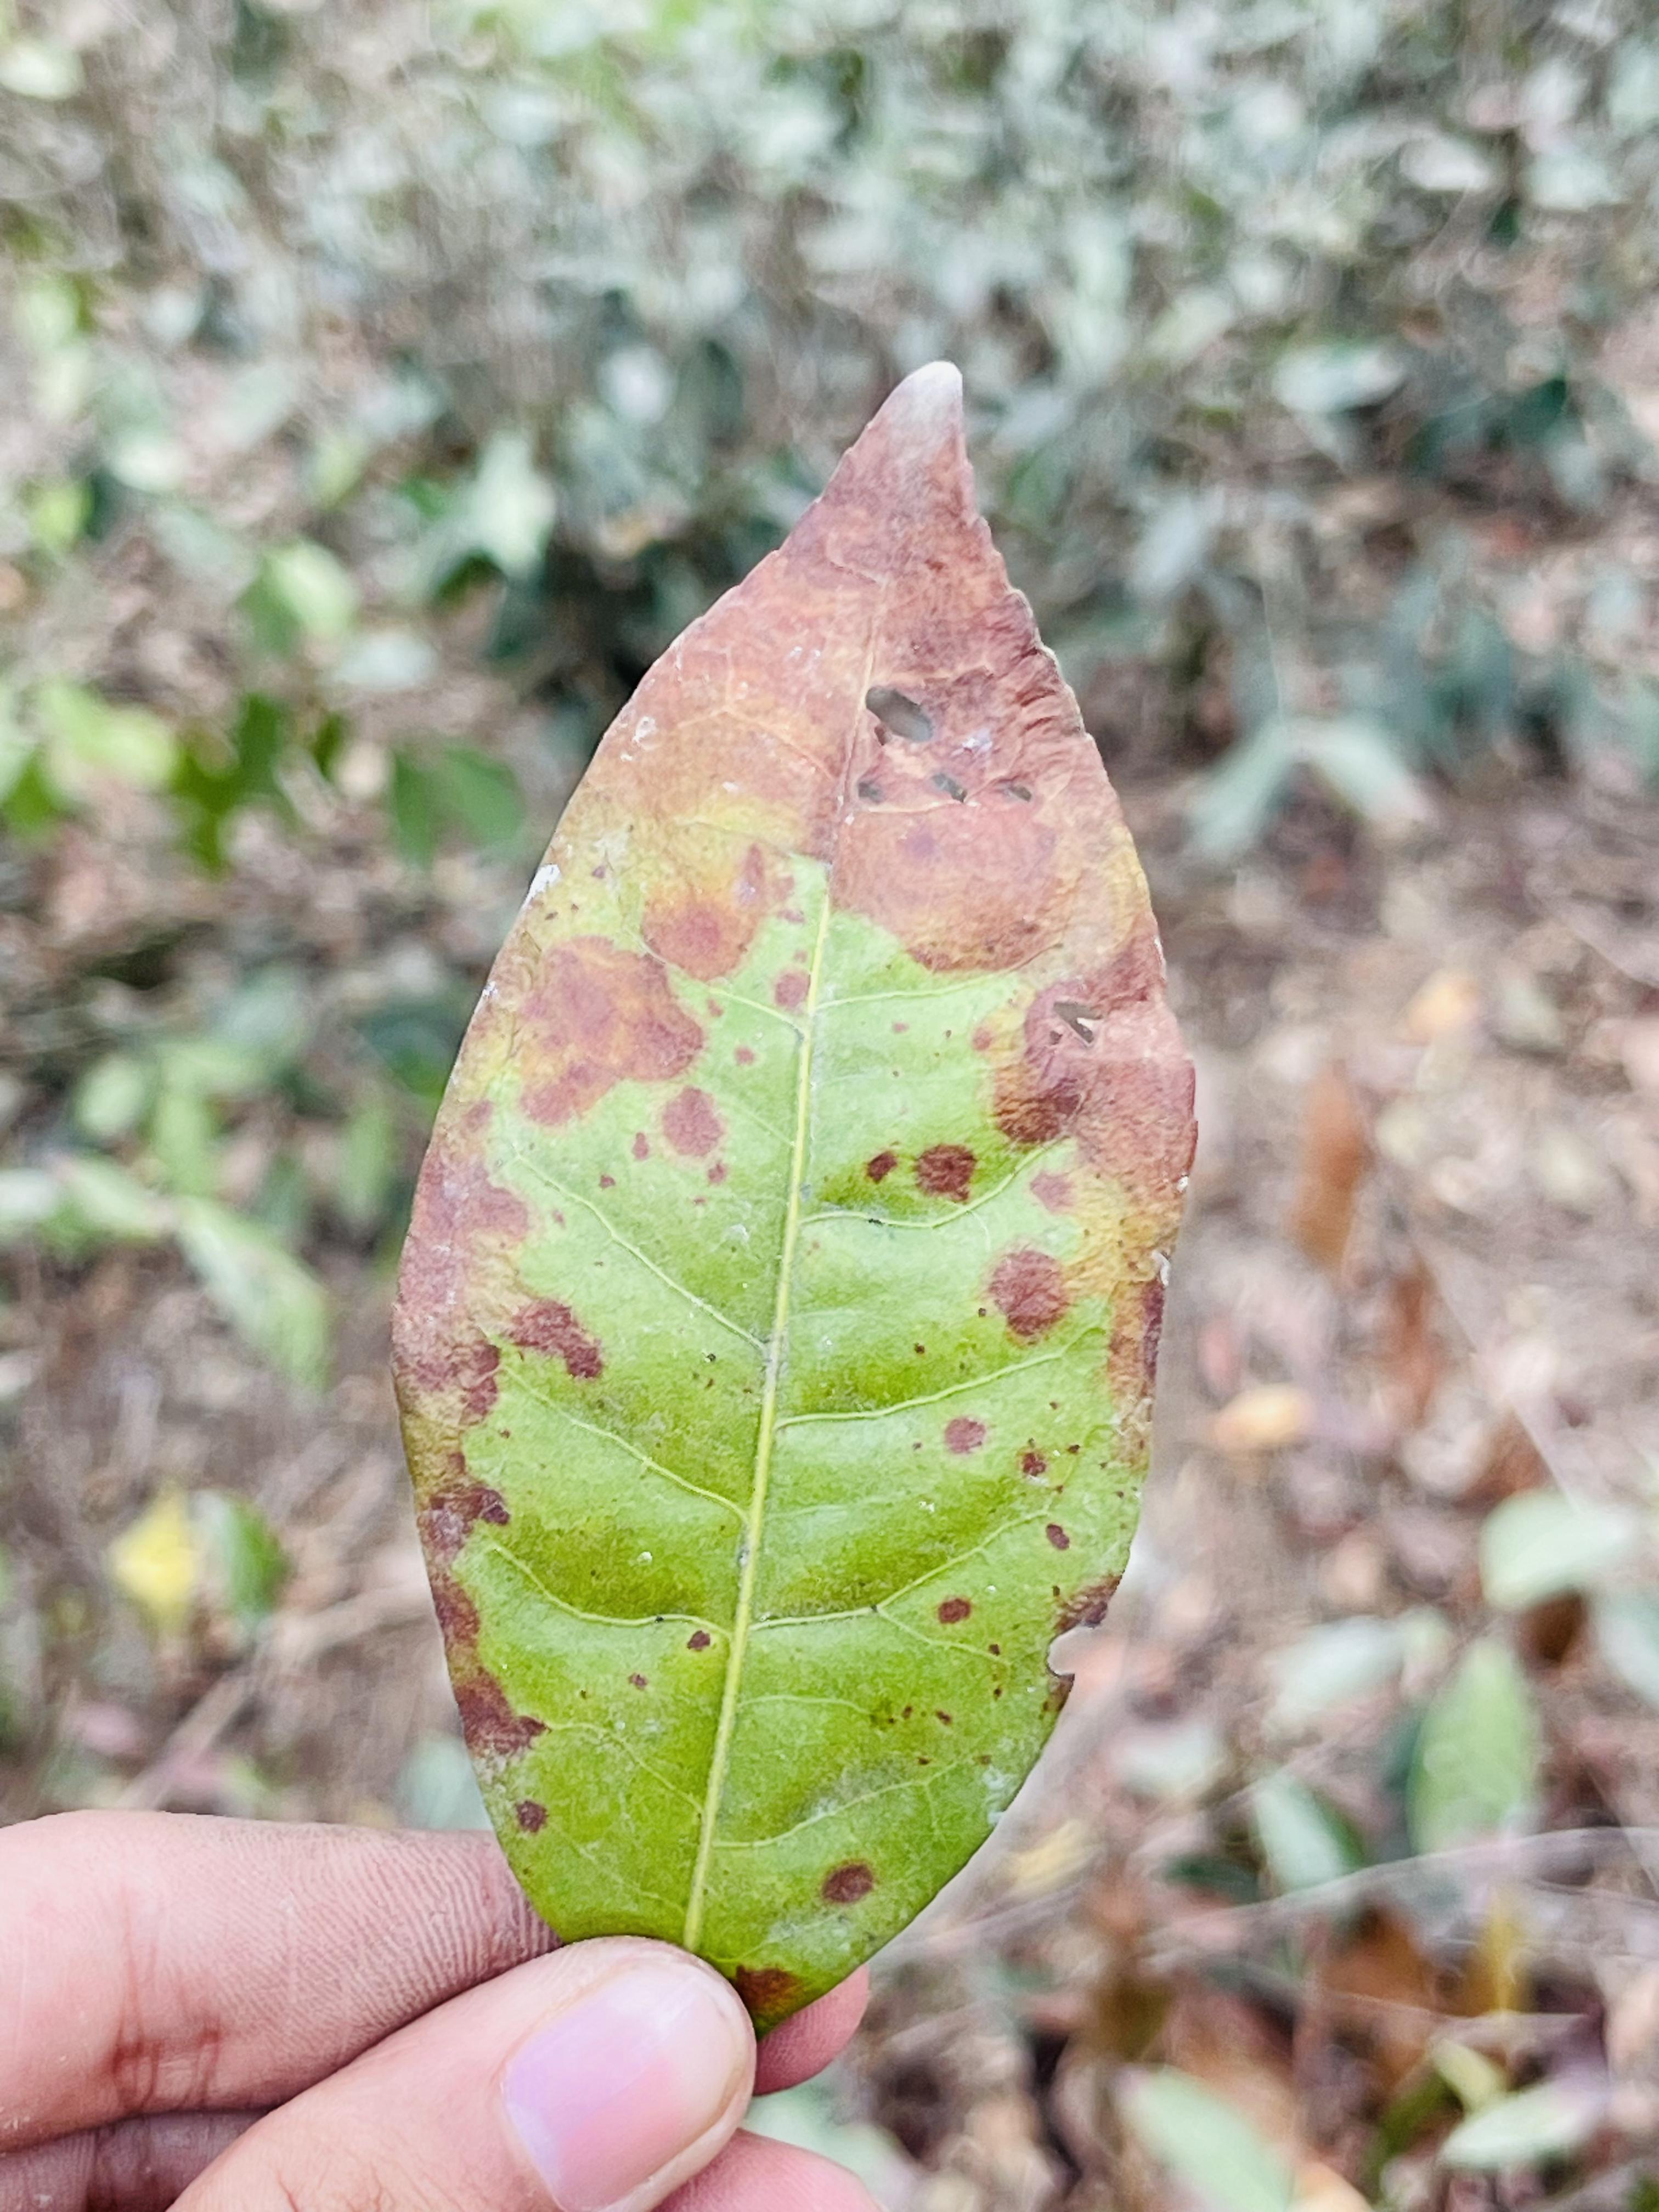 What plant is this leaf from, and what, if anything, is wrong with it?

tea, blight
